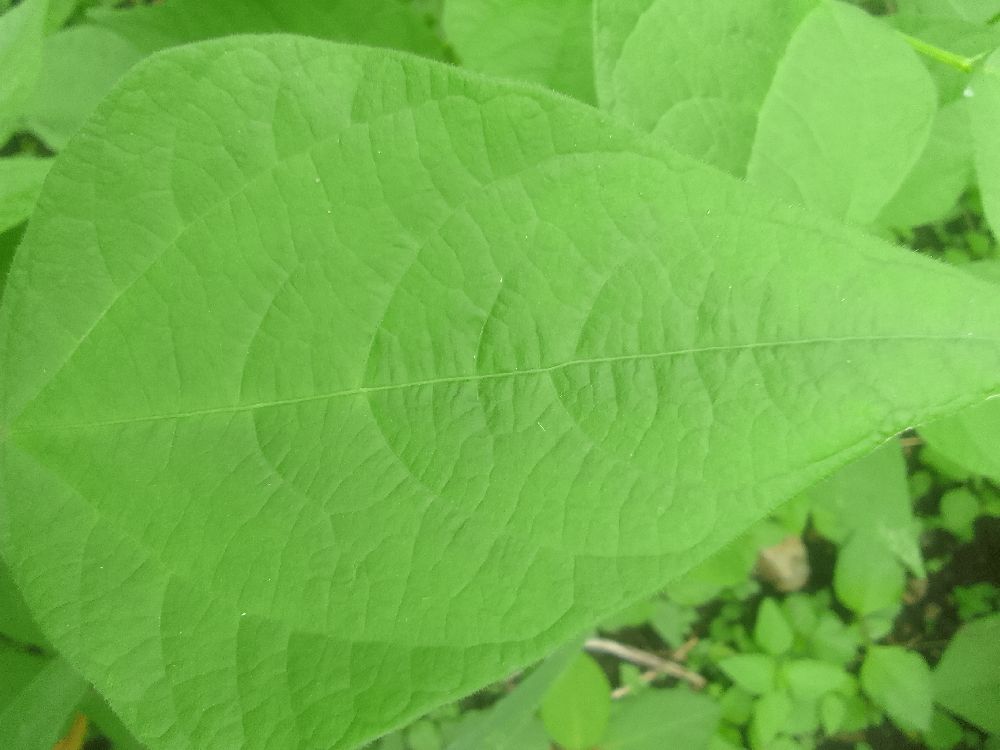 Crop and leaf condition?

common bean, healthy
